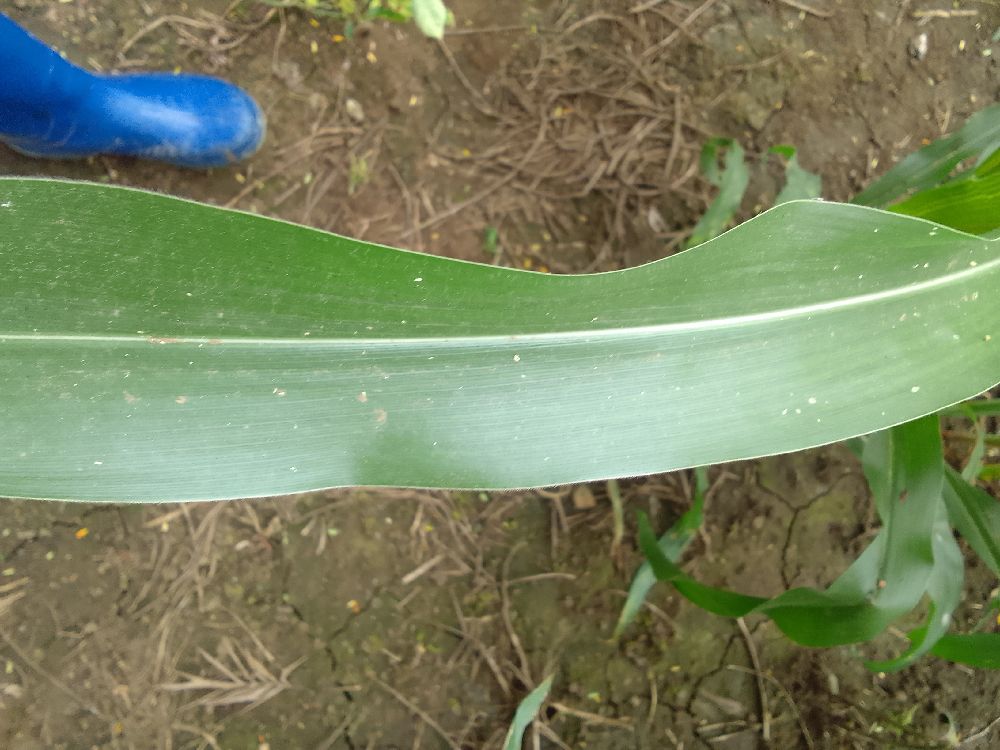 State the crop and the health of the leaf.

maize, healthy
